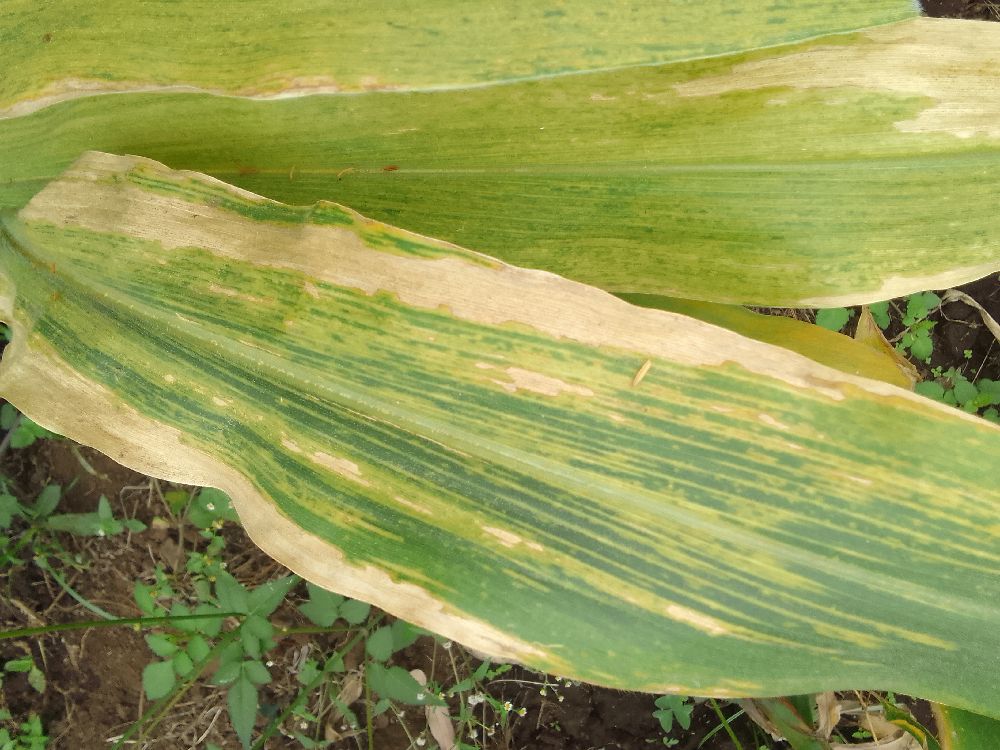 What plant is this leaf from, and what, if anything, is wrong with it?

maize, maize lethal necrosis
